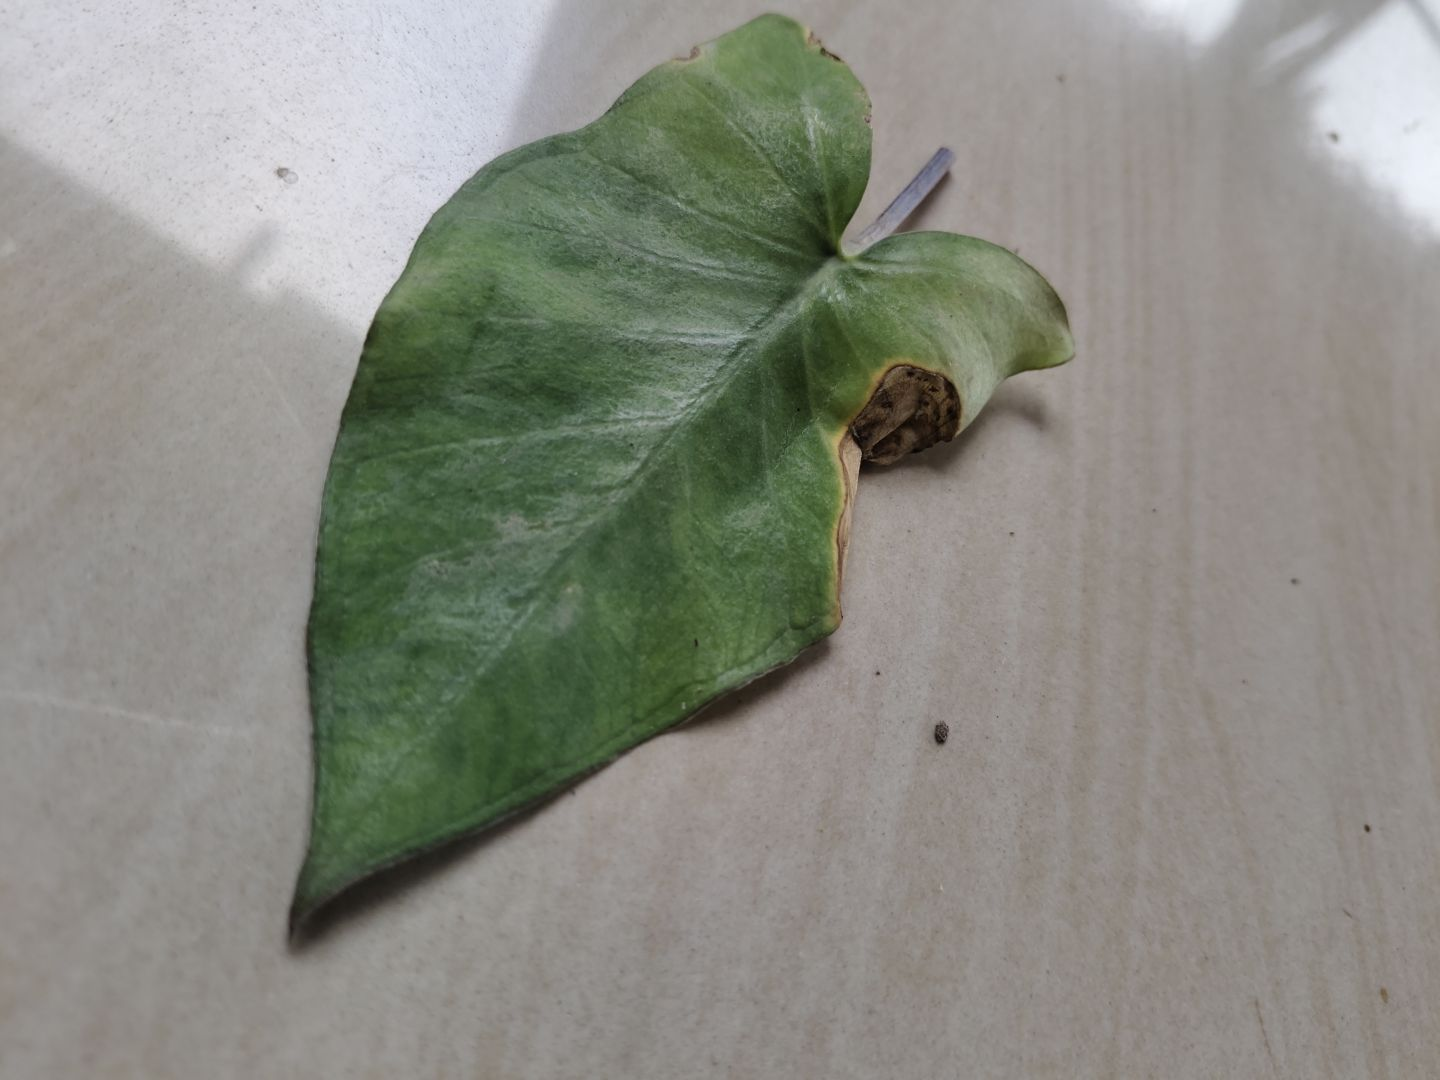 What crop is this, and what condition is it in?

taro, leaf blight
